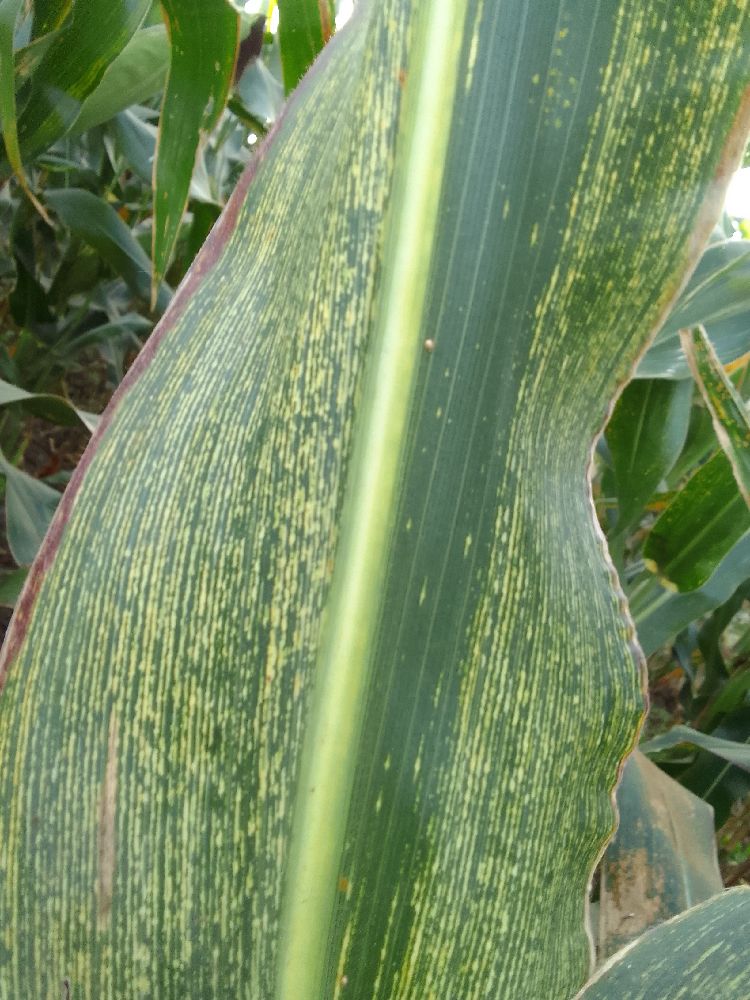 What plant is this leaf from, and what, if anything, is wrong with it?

maize, maize streak virus
